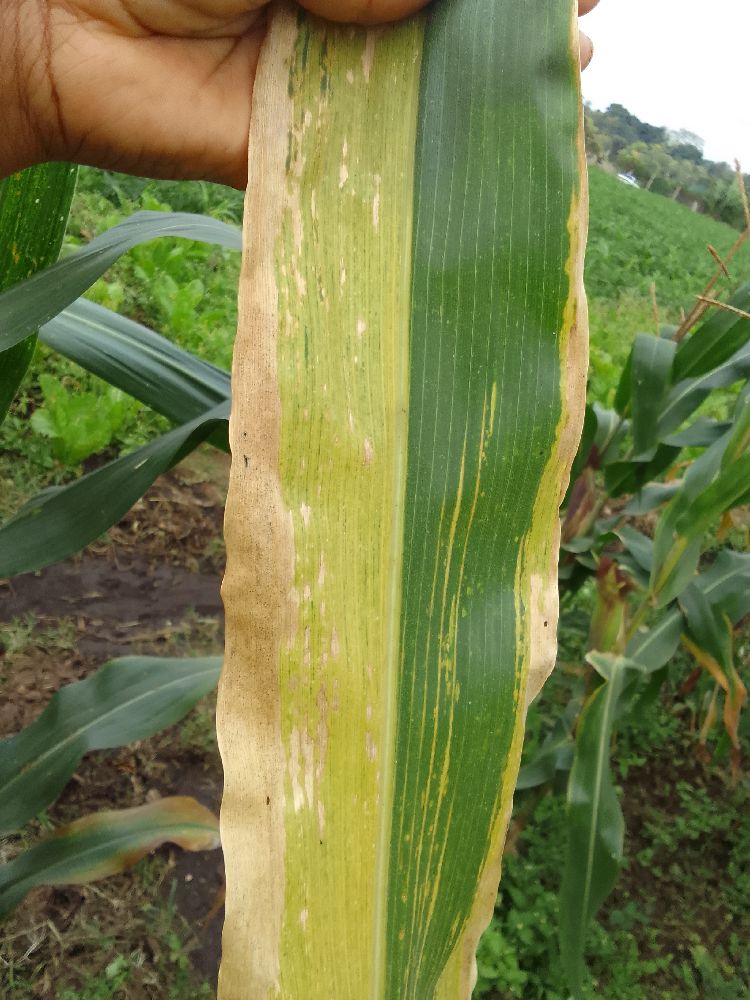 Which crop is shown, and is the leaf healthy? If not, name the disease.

maize, maize lethal necrosis
